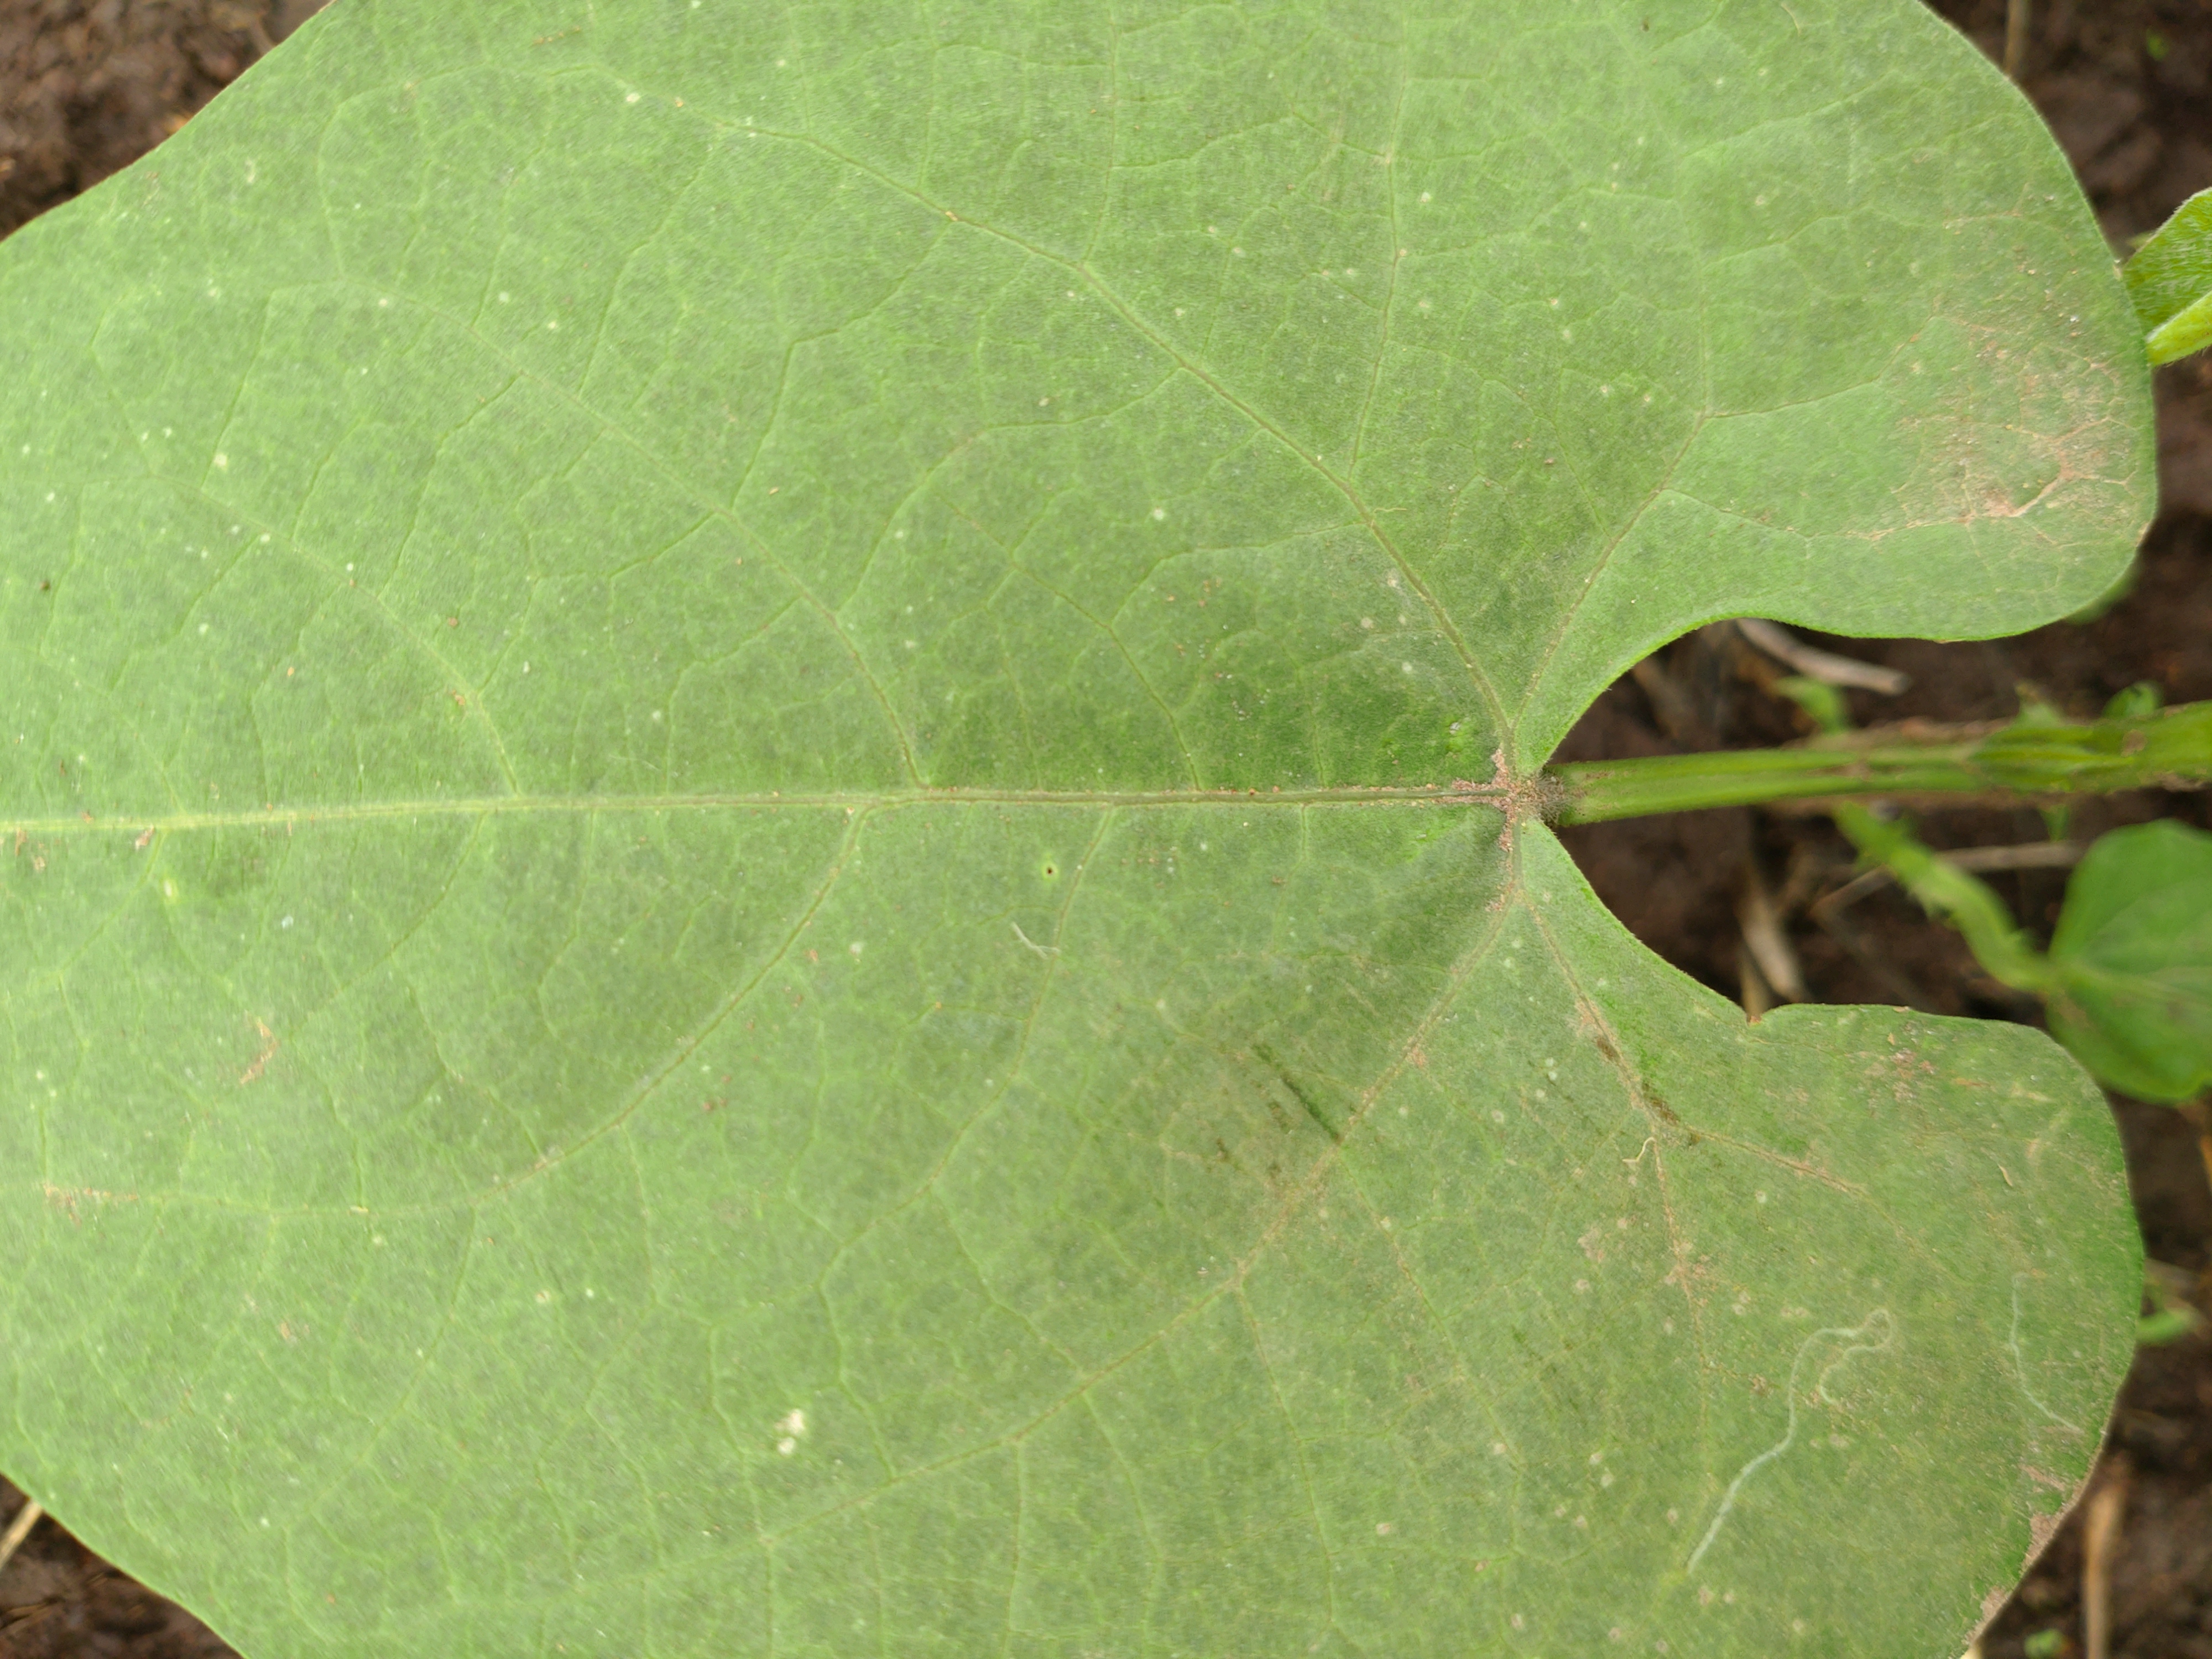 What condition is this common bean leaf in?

healthy
